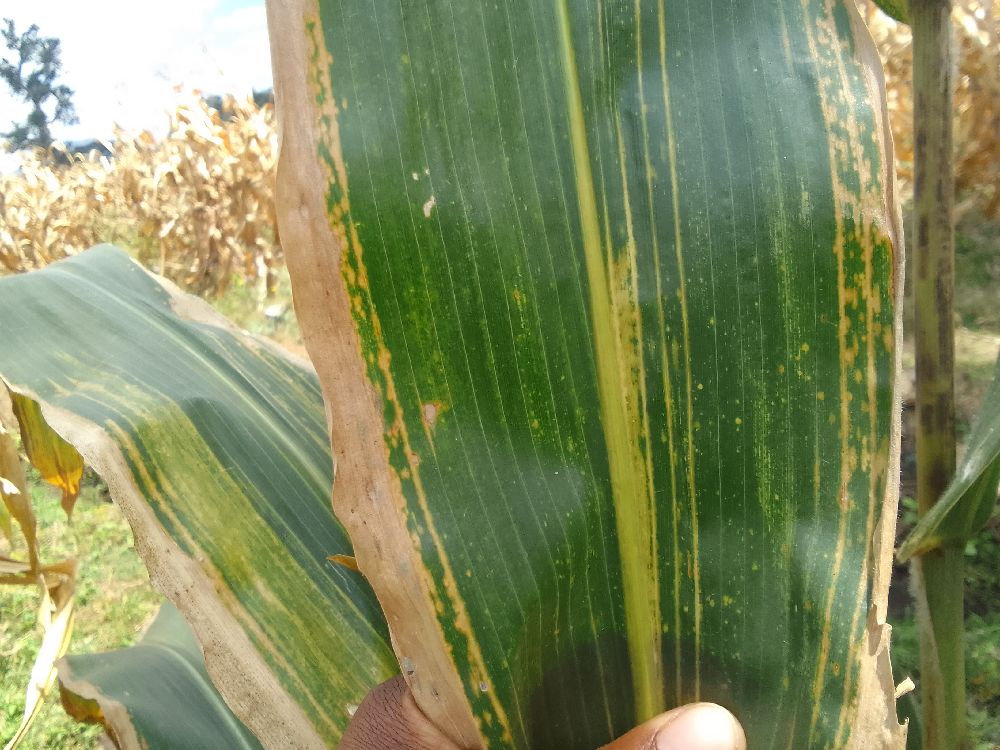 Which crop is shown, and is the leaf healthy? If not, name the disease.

maize, maize lethal necrosis
